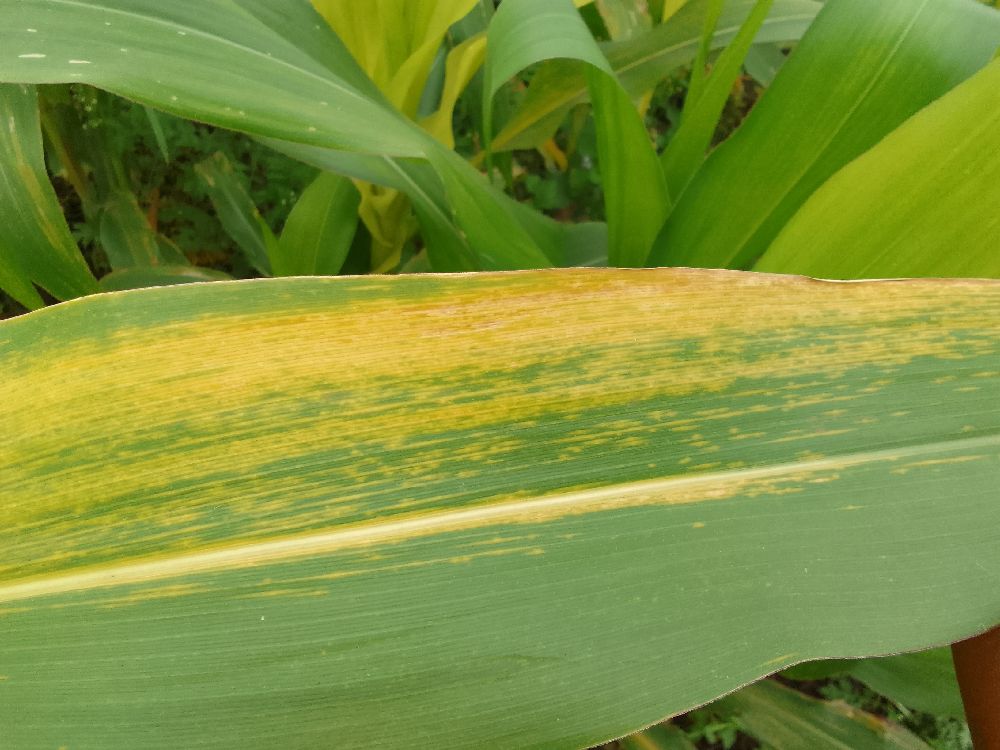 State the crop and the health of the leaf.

maize, maize lethal necrosis
